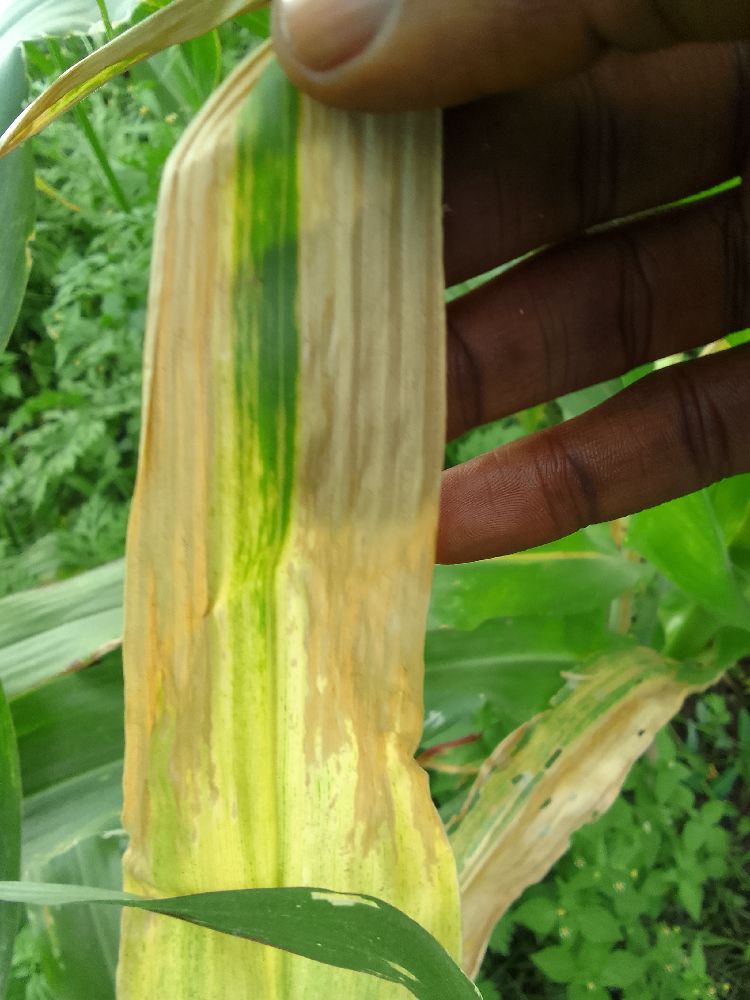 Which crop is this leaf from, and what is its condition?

maize, maize lethal necrosis
